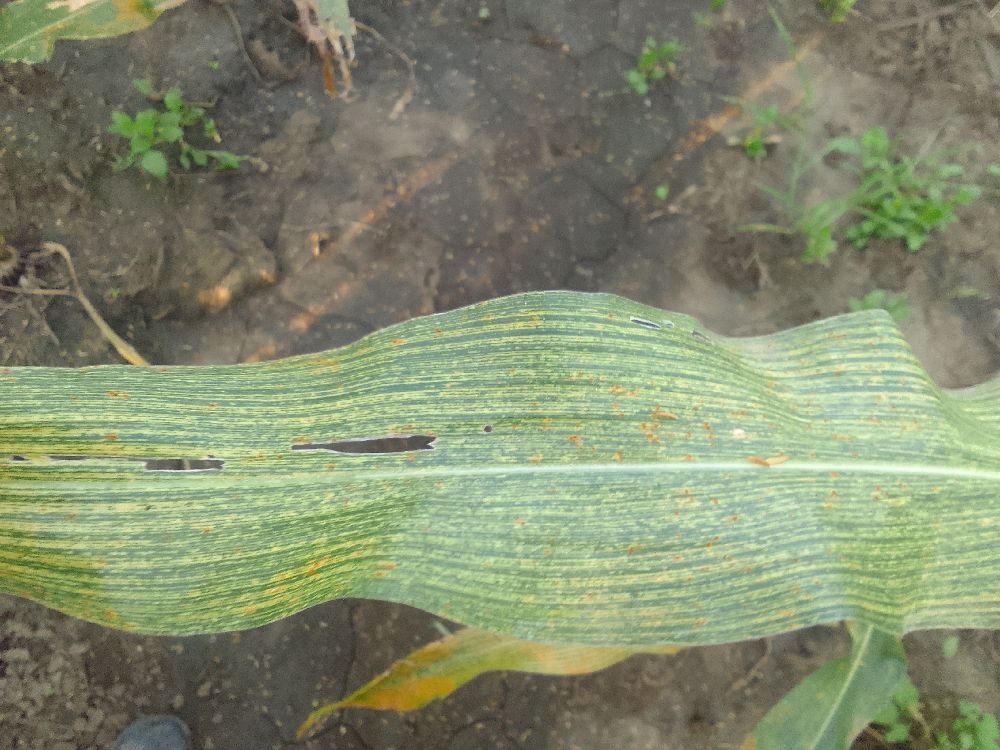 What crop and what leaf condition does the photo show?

maize, maize streak virus
